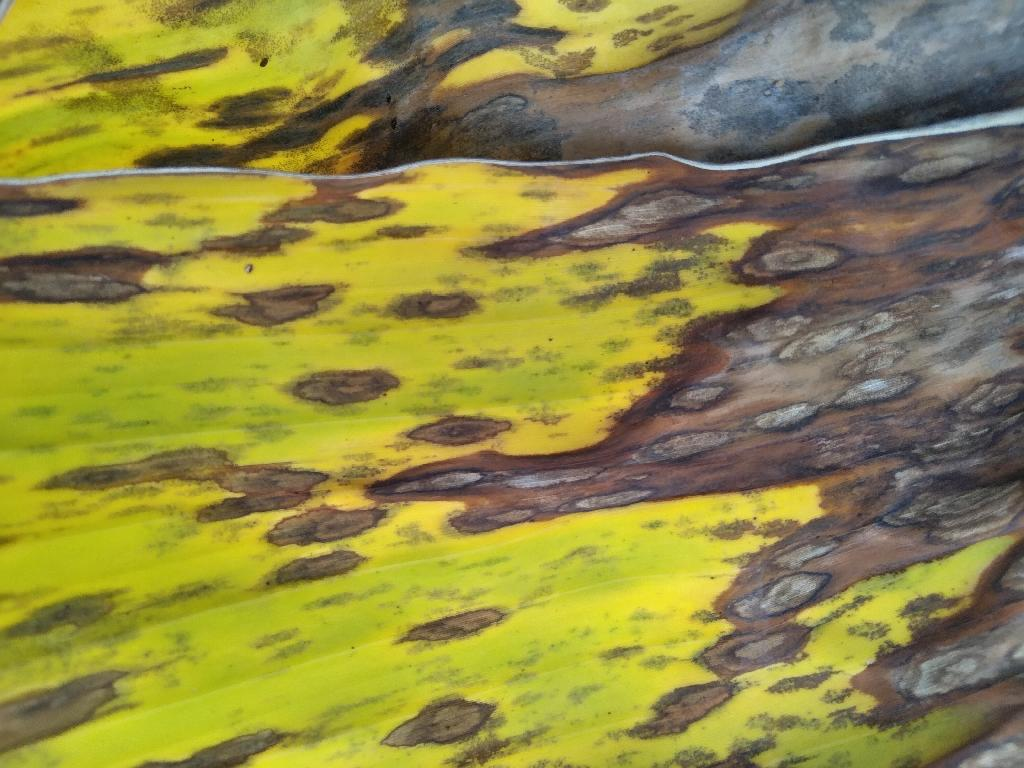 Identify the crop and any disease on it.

banana, black sigatoka
